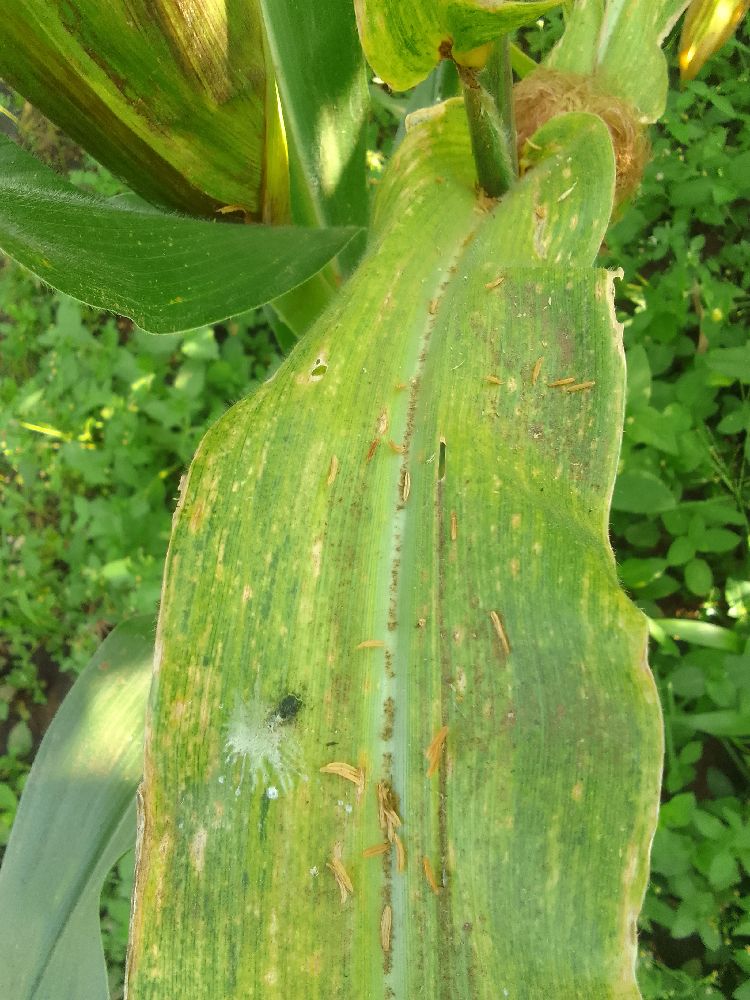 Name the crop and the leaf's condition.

maize, maize lethal necrosis
